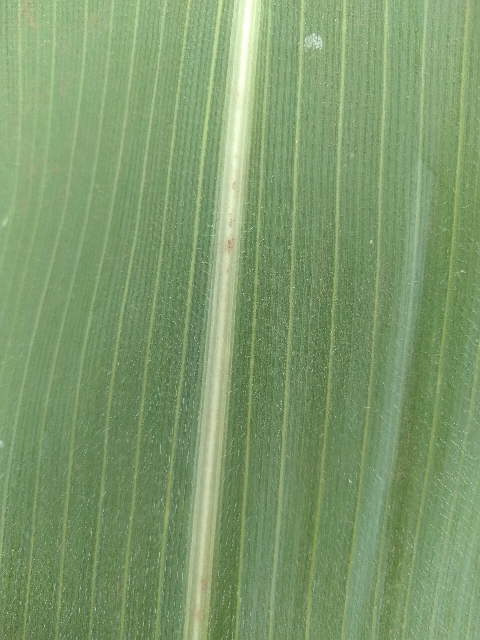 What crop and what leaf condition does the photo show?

maize, healthy
